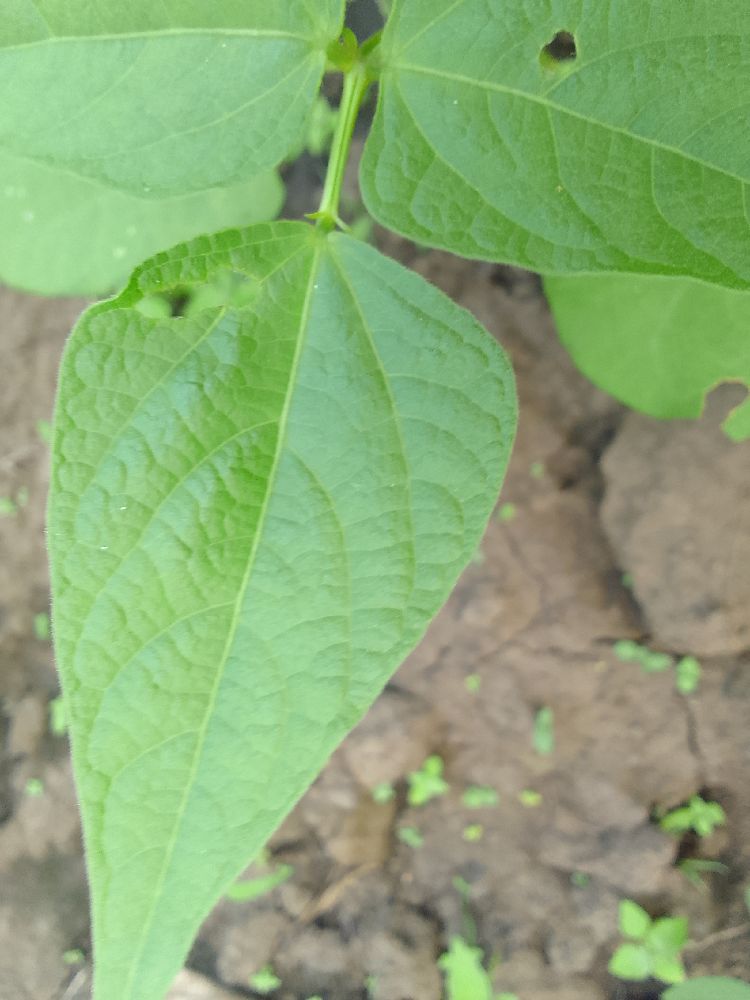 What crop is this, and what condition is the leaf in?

common bean, healthy
